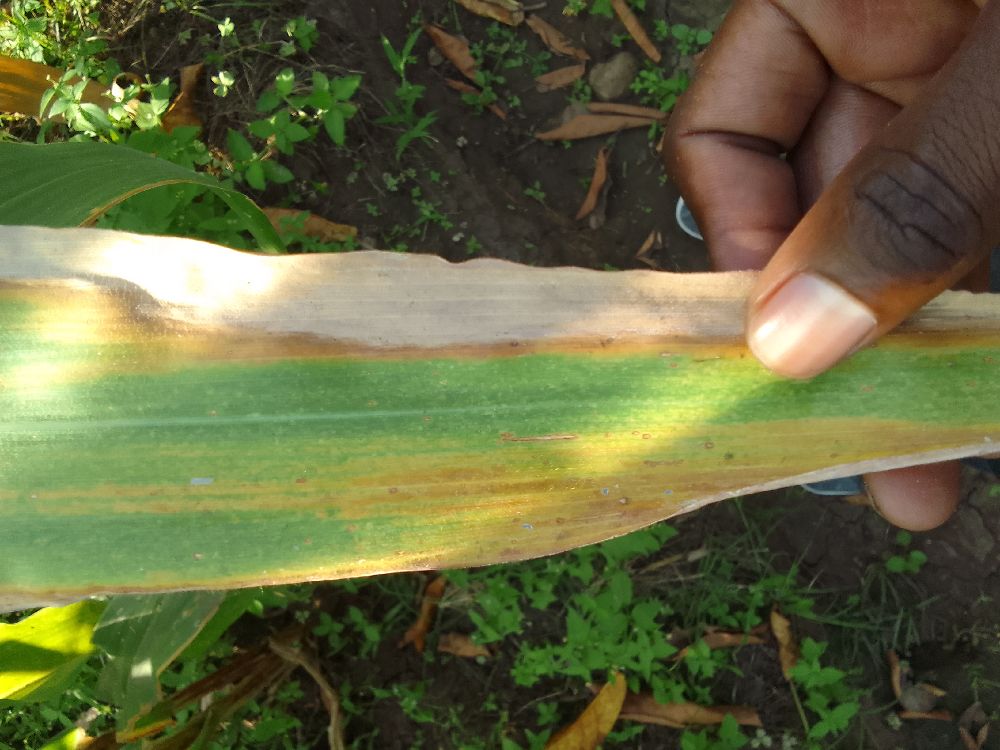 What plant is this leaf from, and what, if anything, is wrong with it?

maize, maize lethal necrosis
